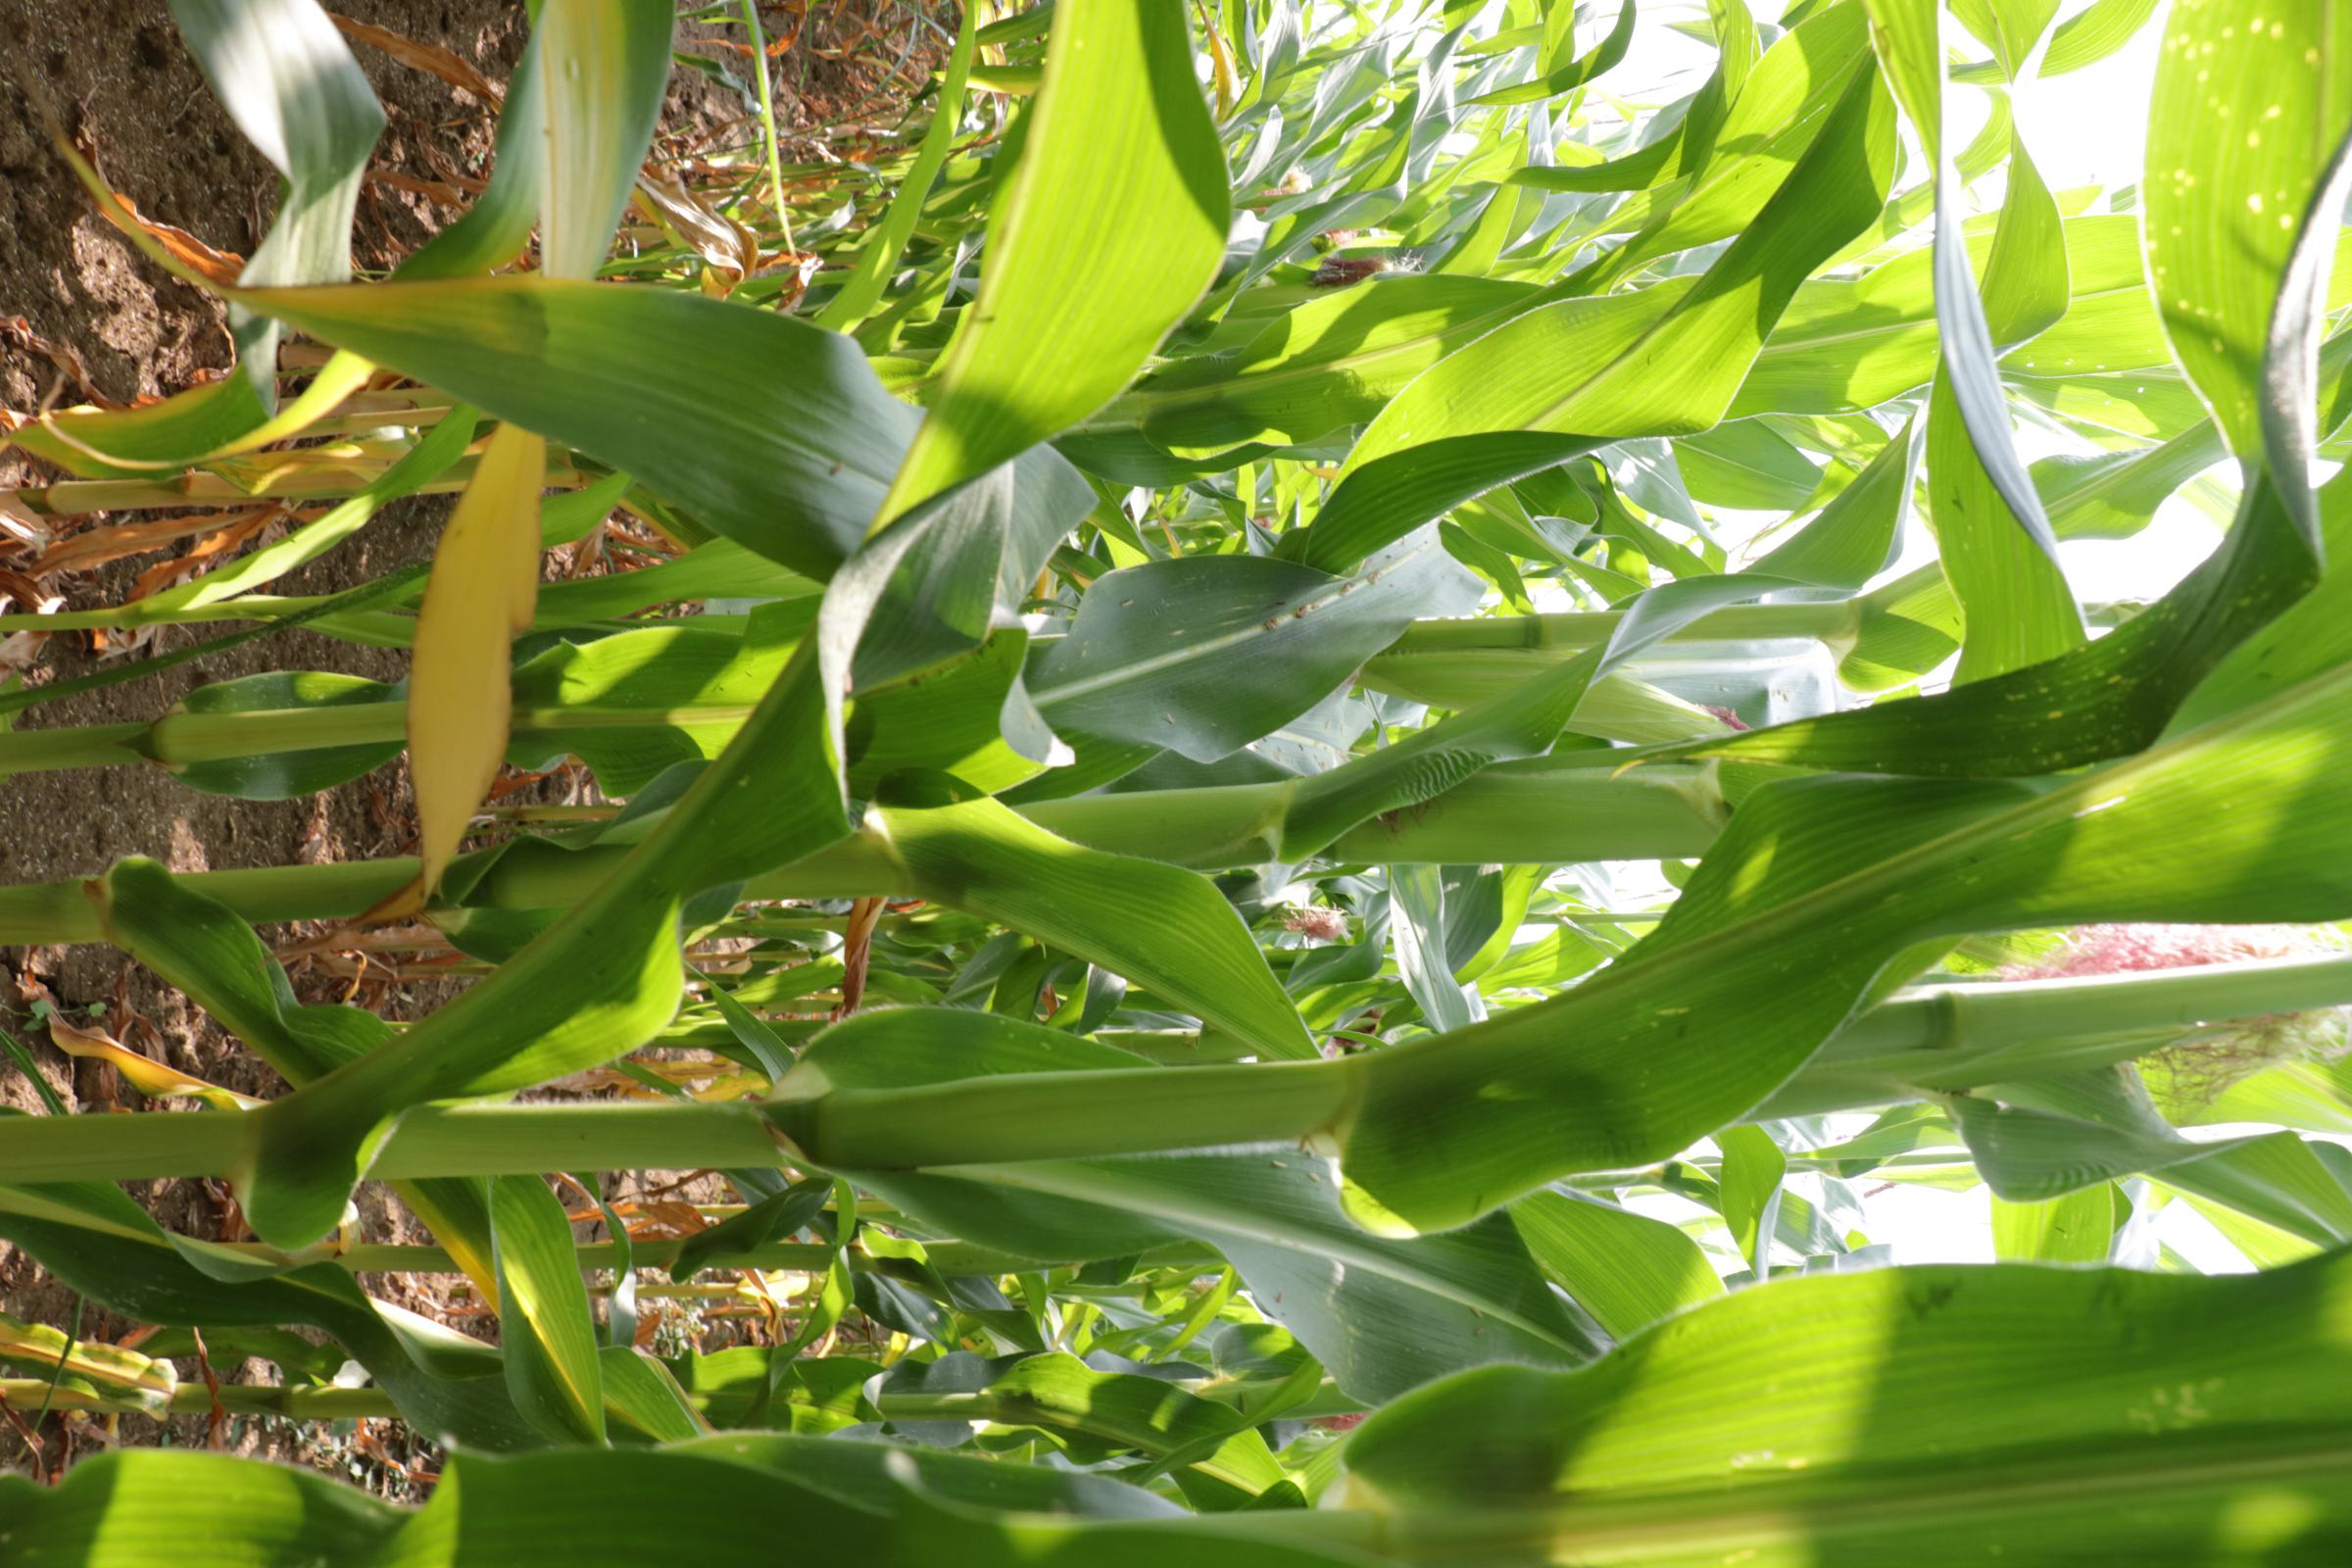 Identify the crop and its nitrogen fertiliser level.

maize, no added nitrogen
